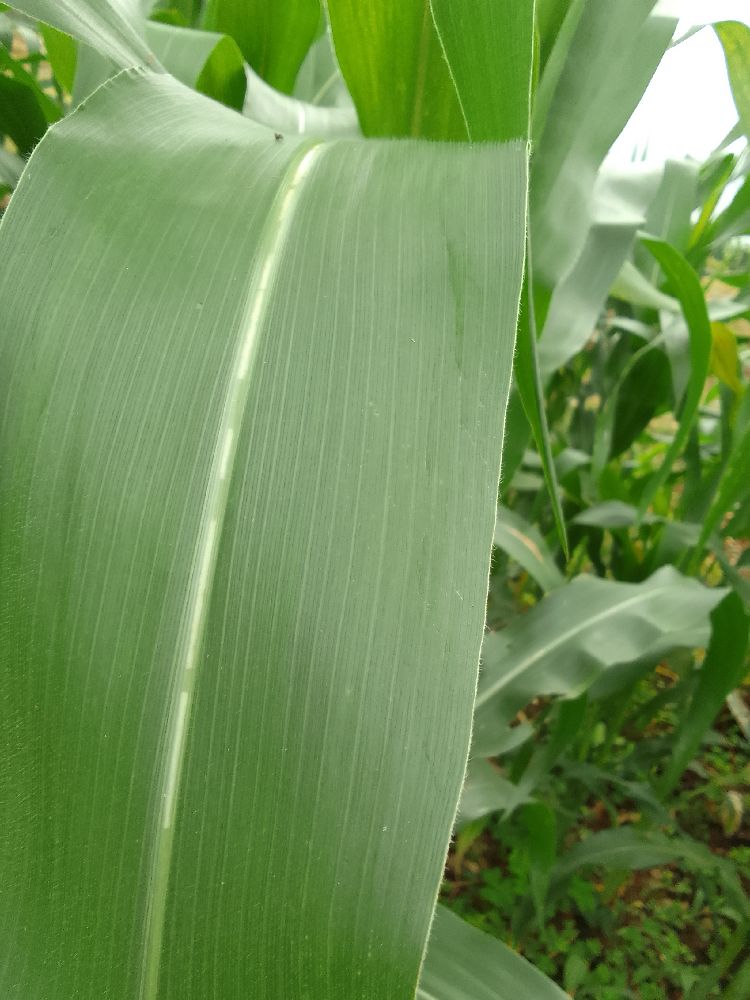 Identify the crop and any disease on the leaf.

maize, healthy
